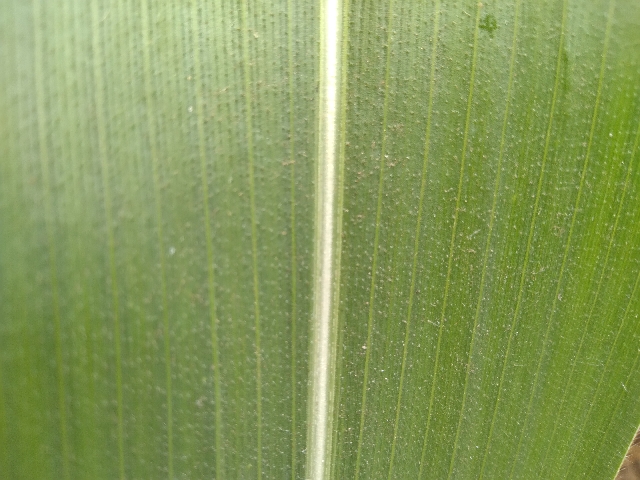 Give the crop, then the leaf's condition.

maize, healthy
